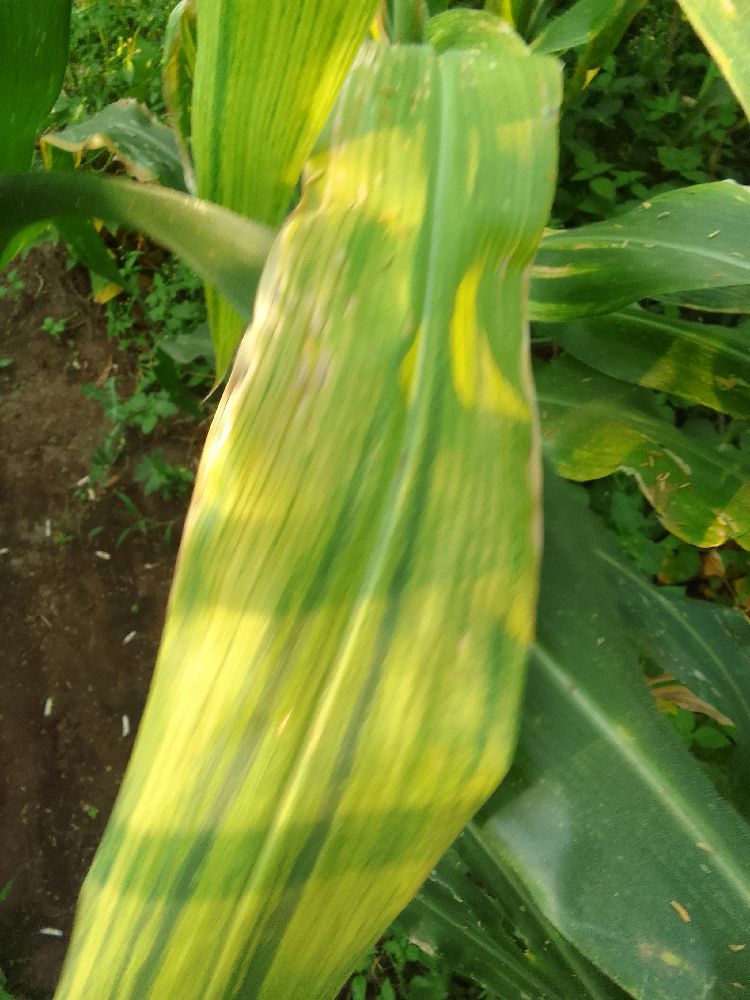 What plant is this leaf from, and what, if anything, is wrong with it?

maize, maize lethal necrosis
